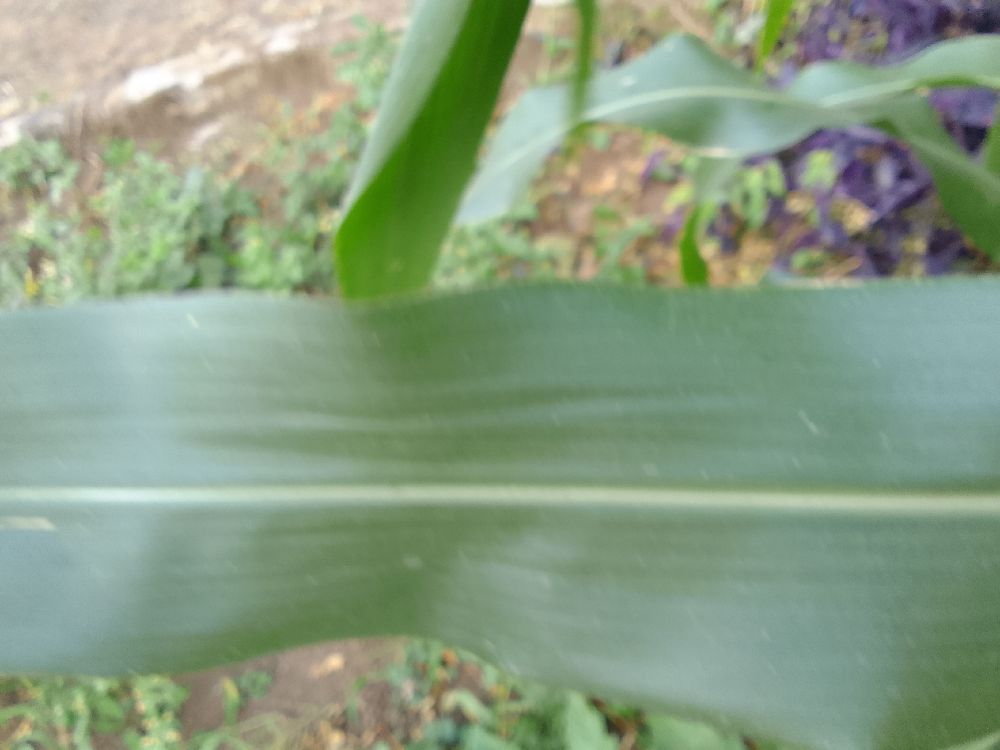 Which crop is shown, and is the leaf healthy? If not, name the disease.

maize, healthy
